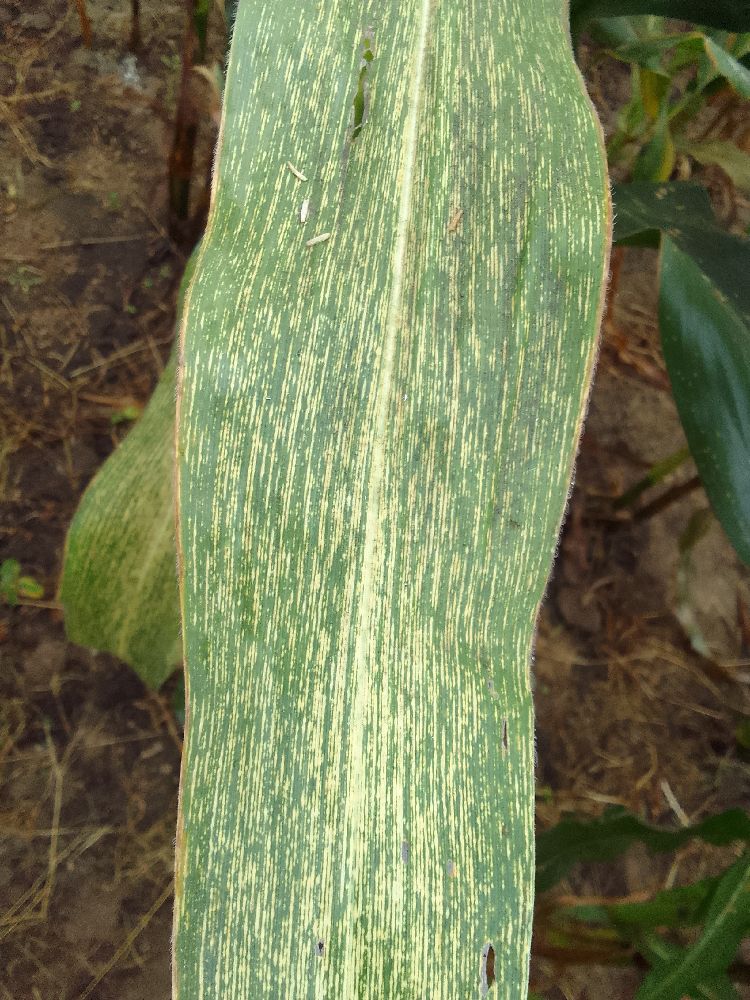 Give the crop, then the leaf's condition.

maize, maize streak virus
